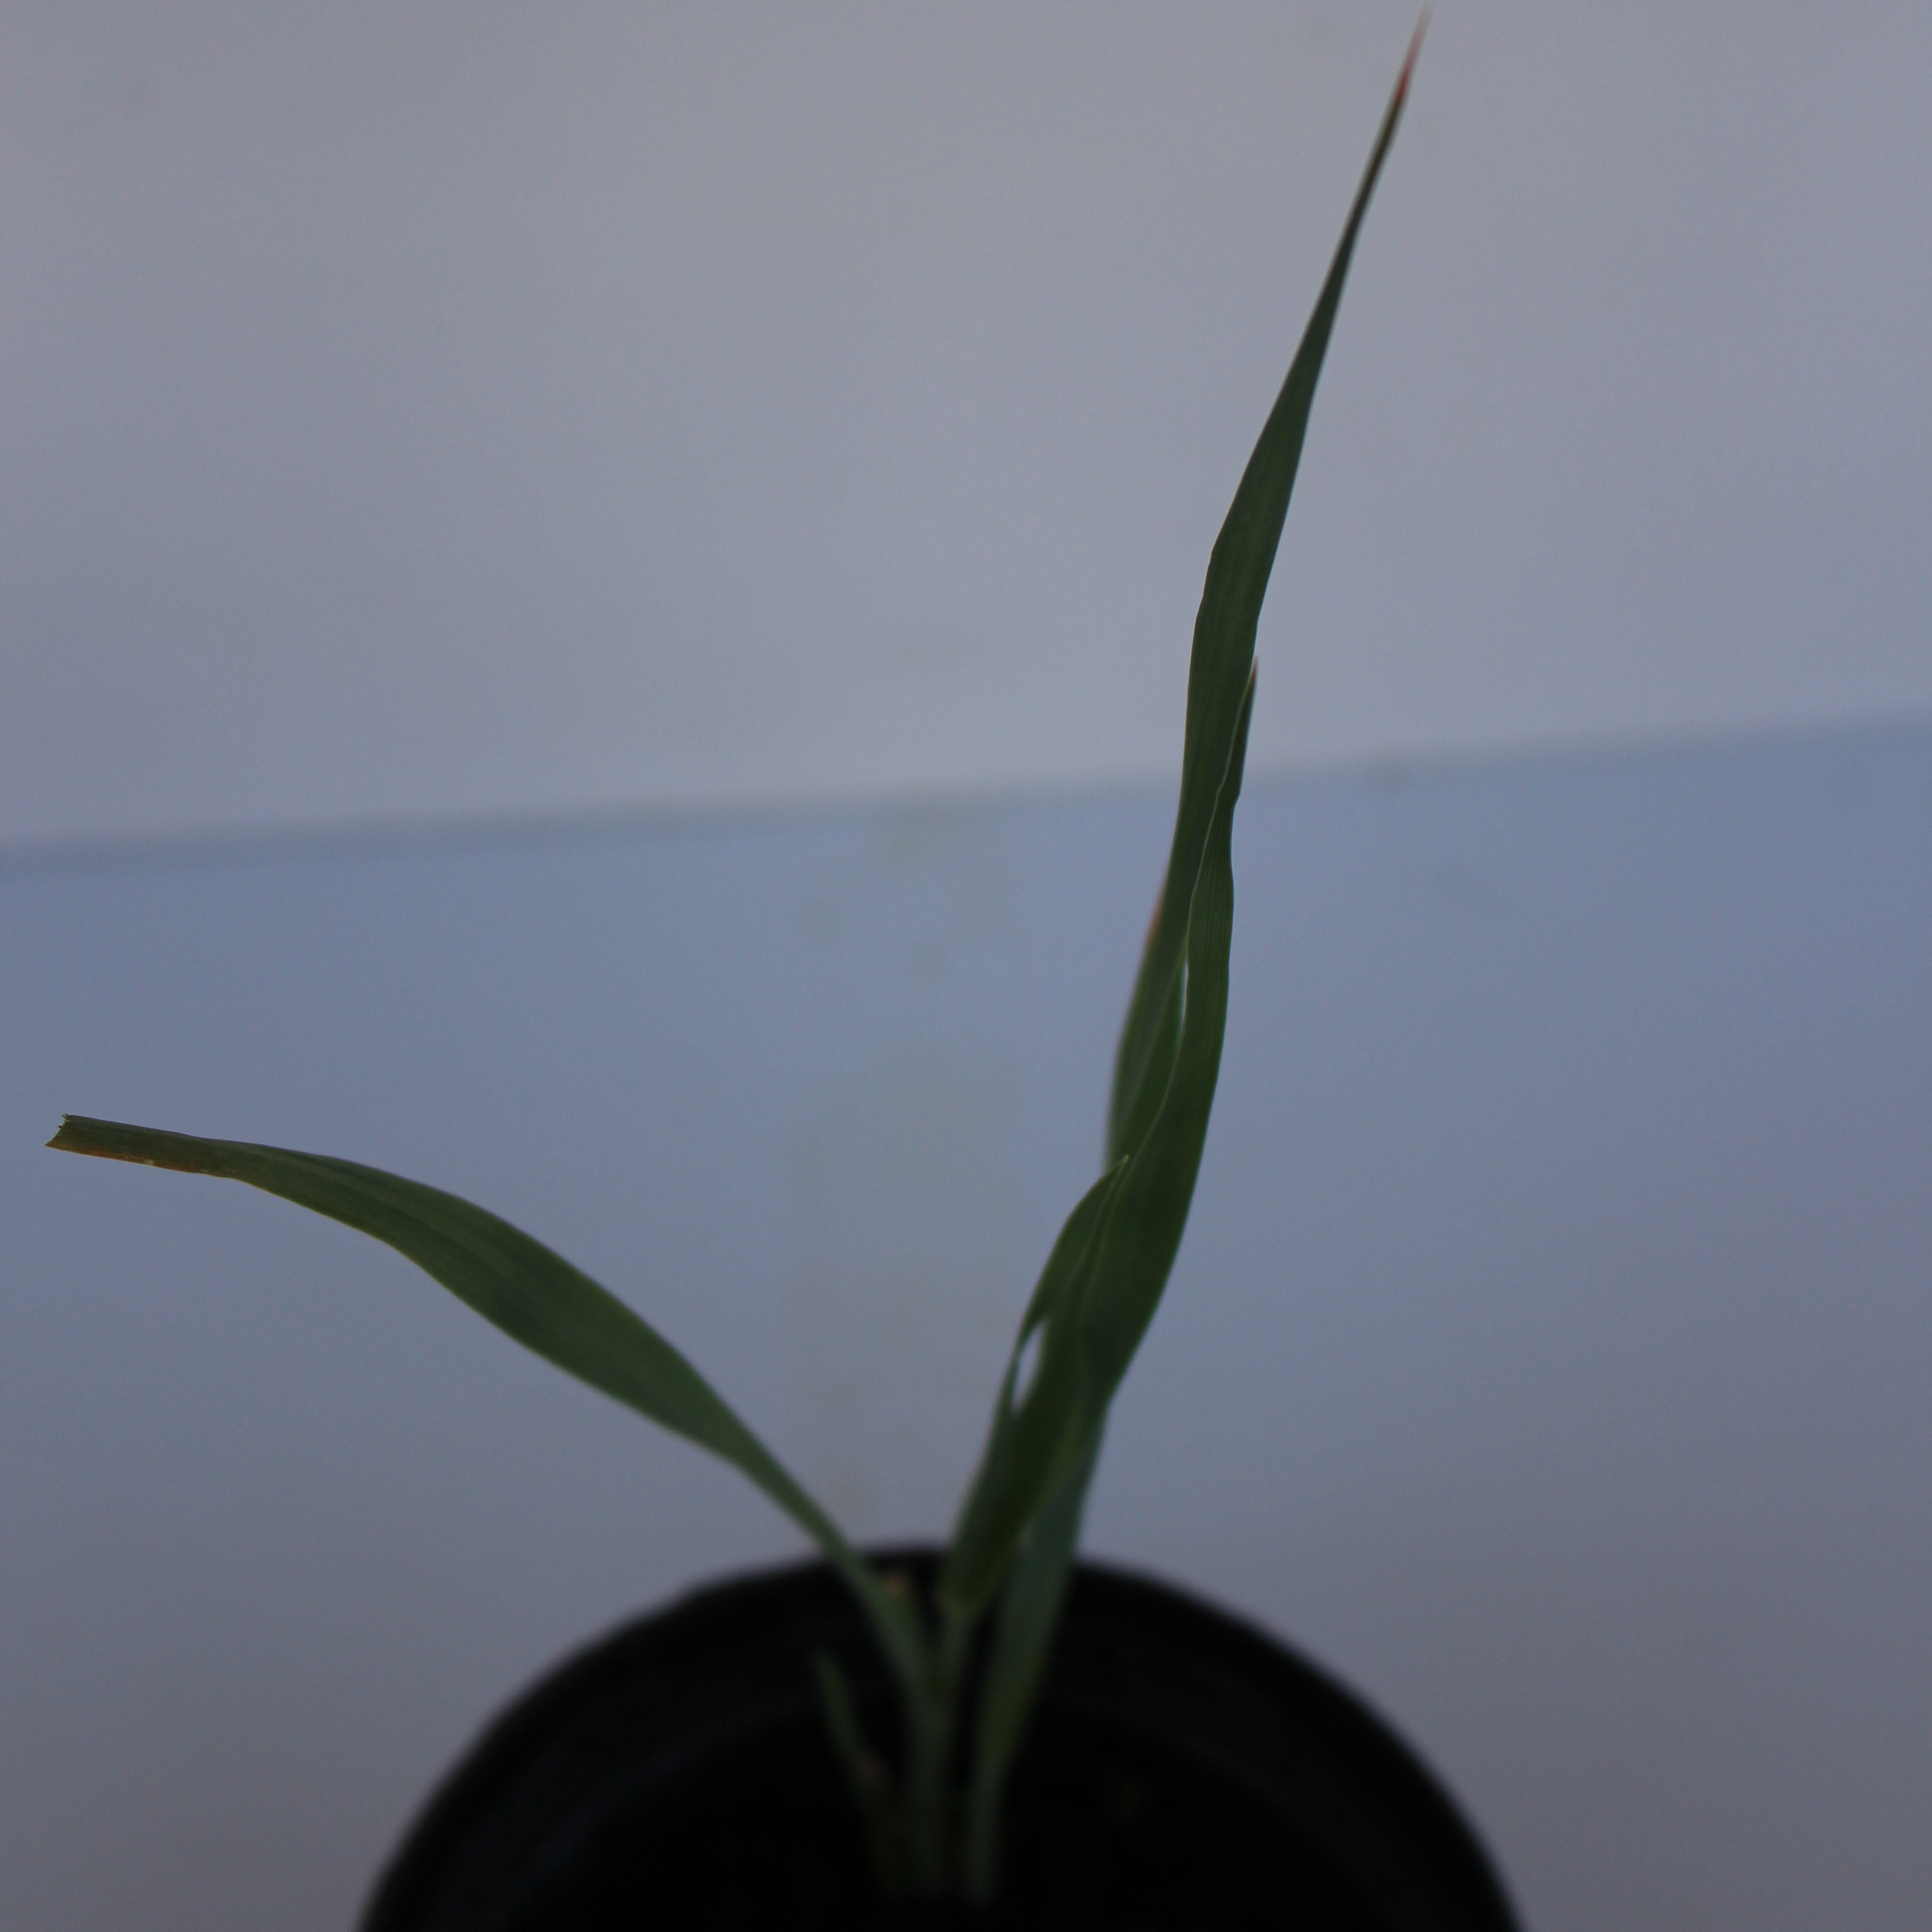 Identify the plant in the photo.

Avena sterilis
